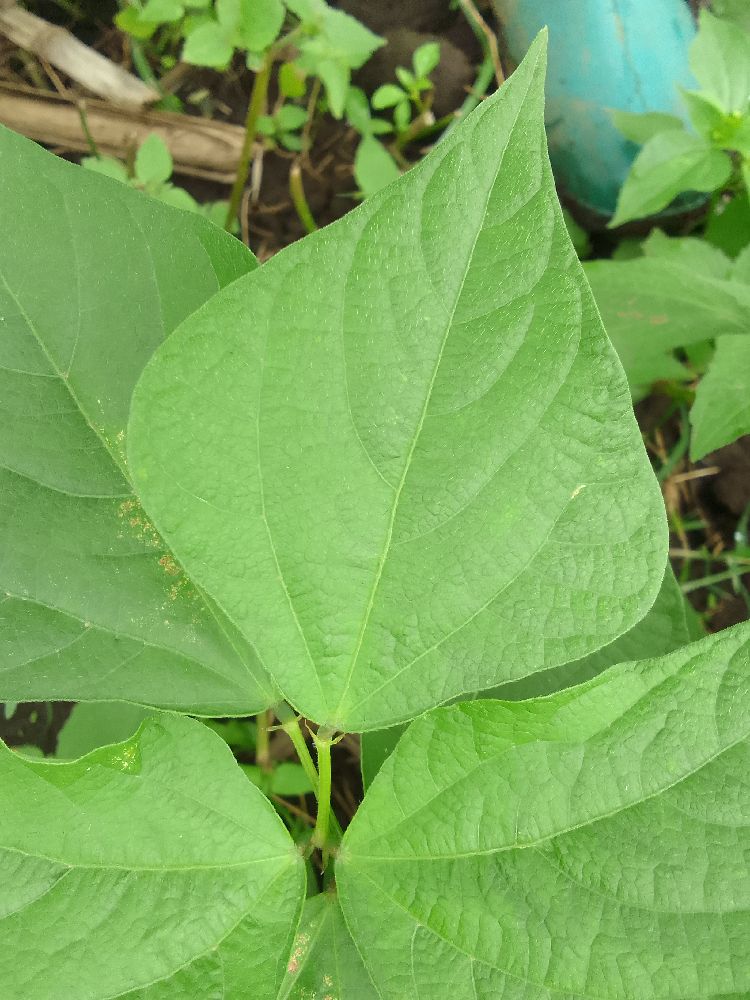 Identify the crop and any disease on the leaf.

common bean, healthy
